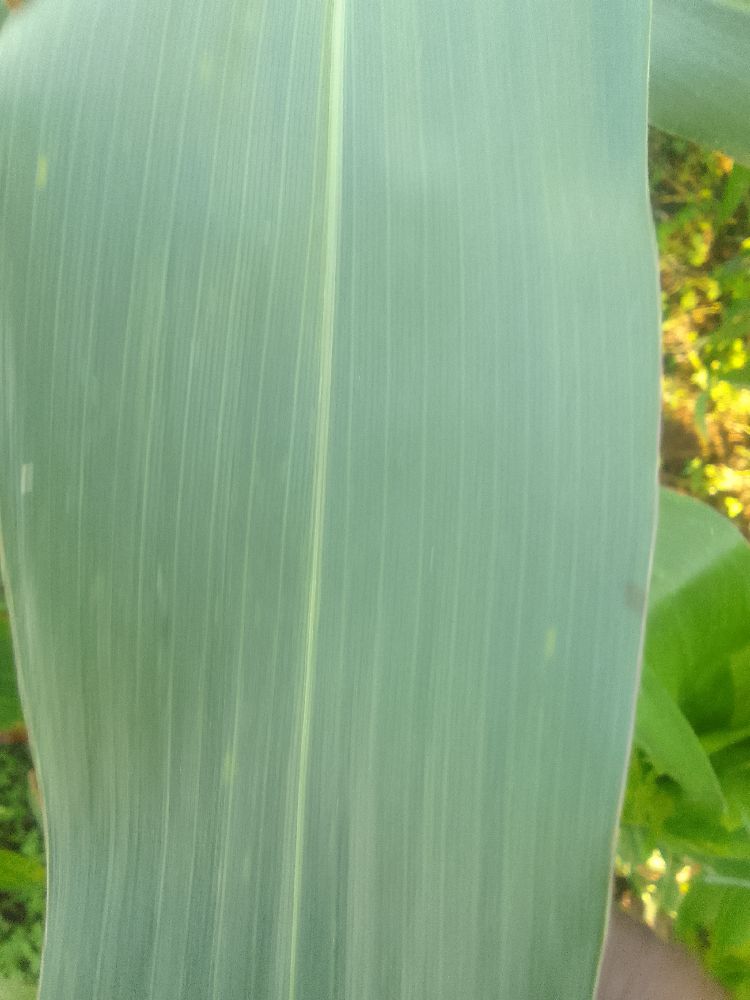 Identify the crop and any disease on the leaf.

maize, healthy
